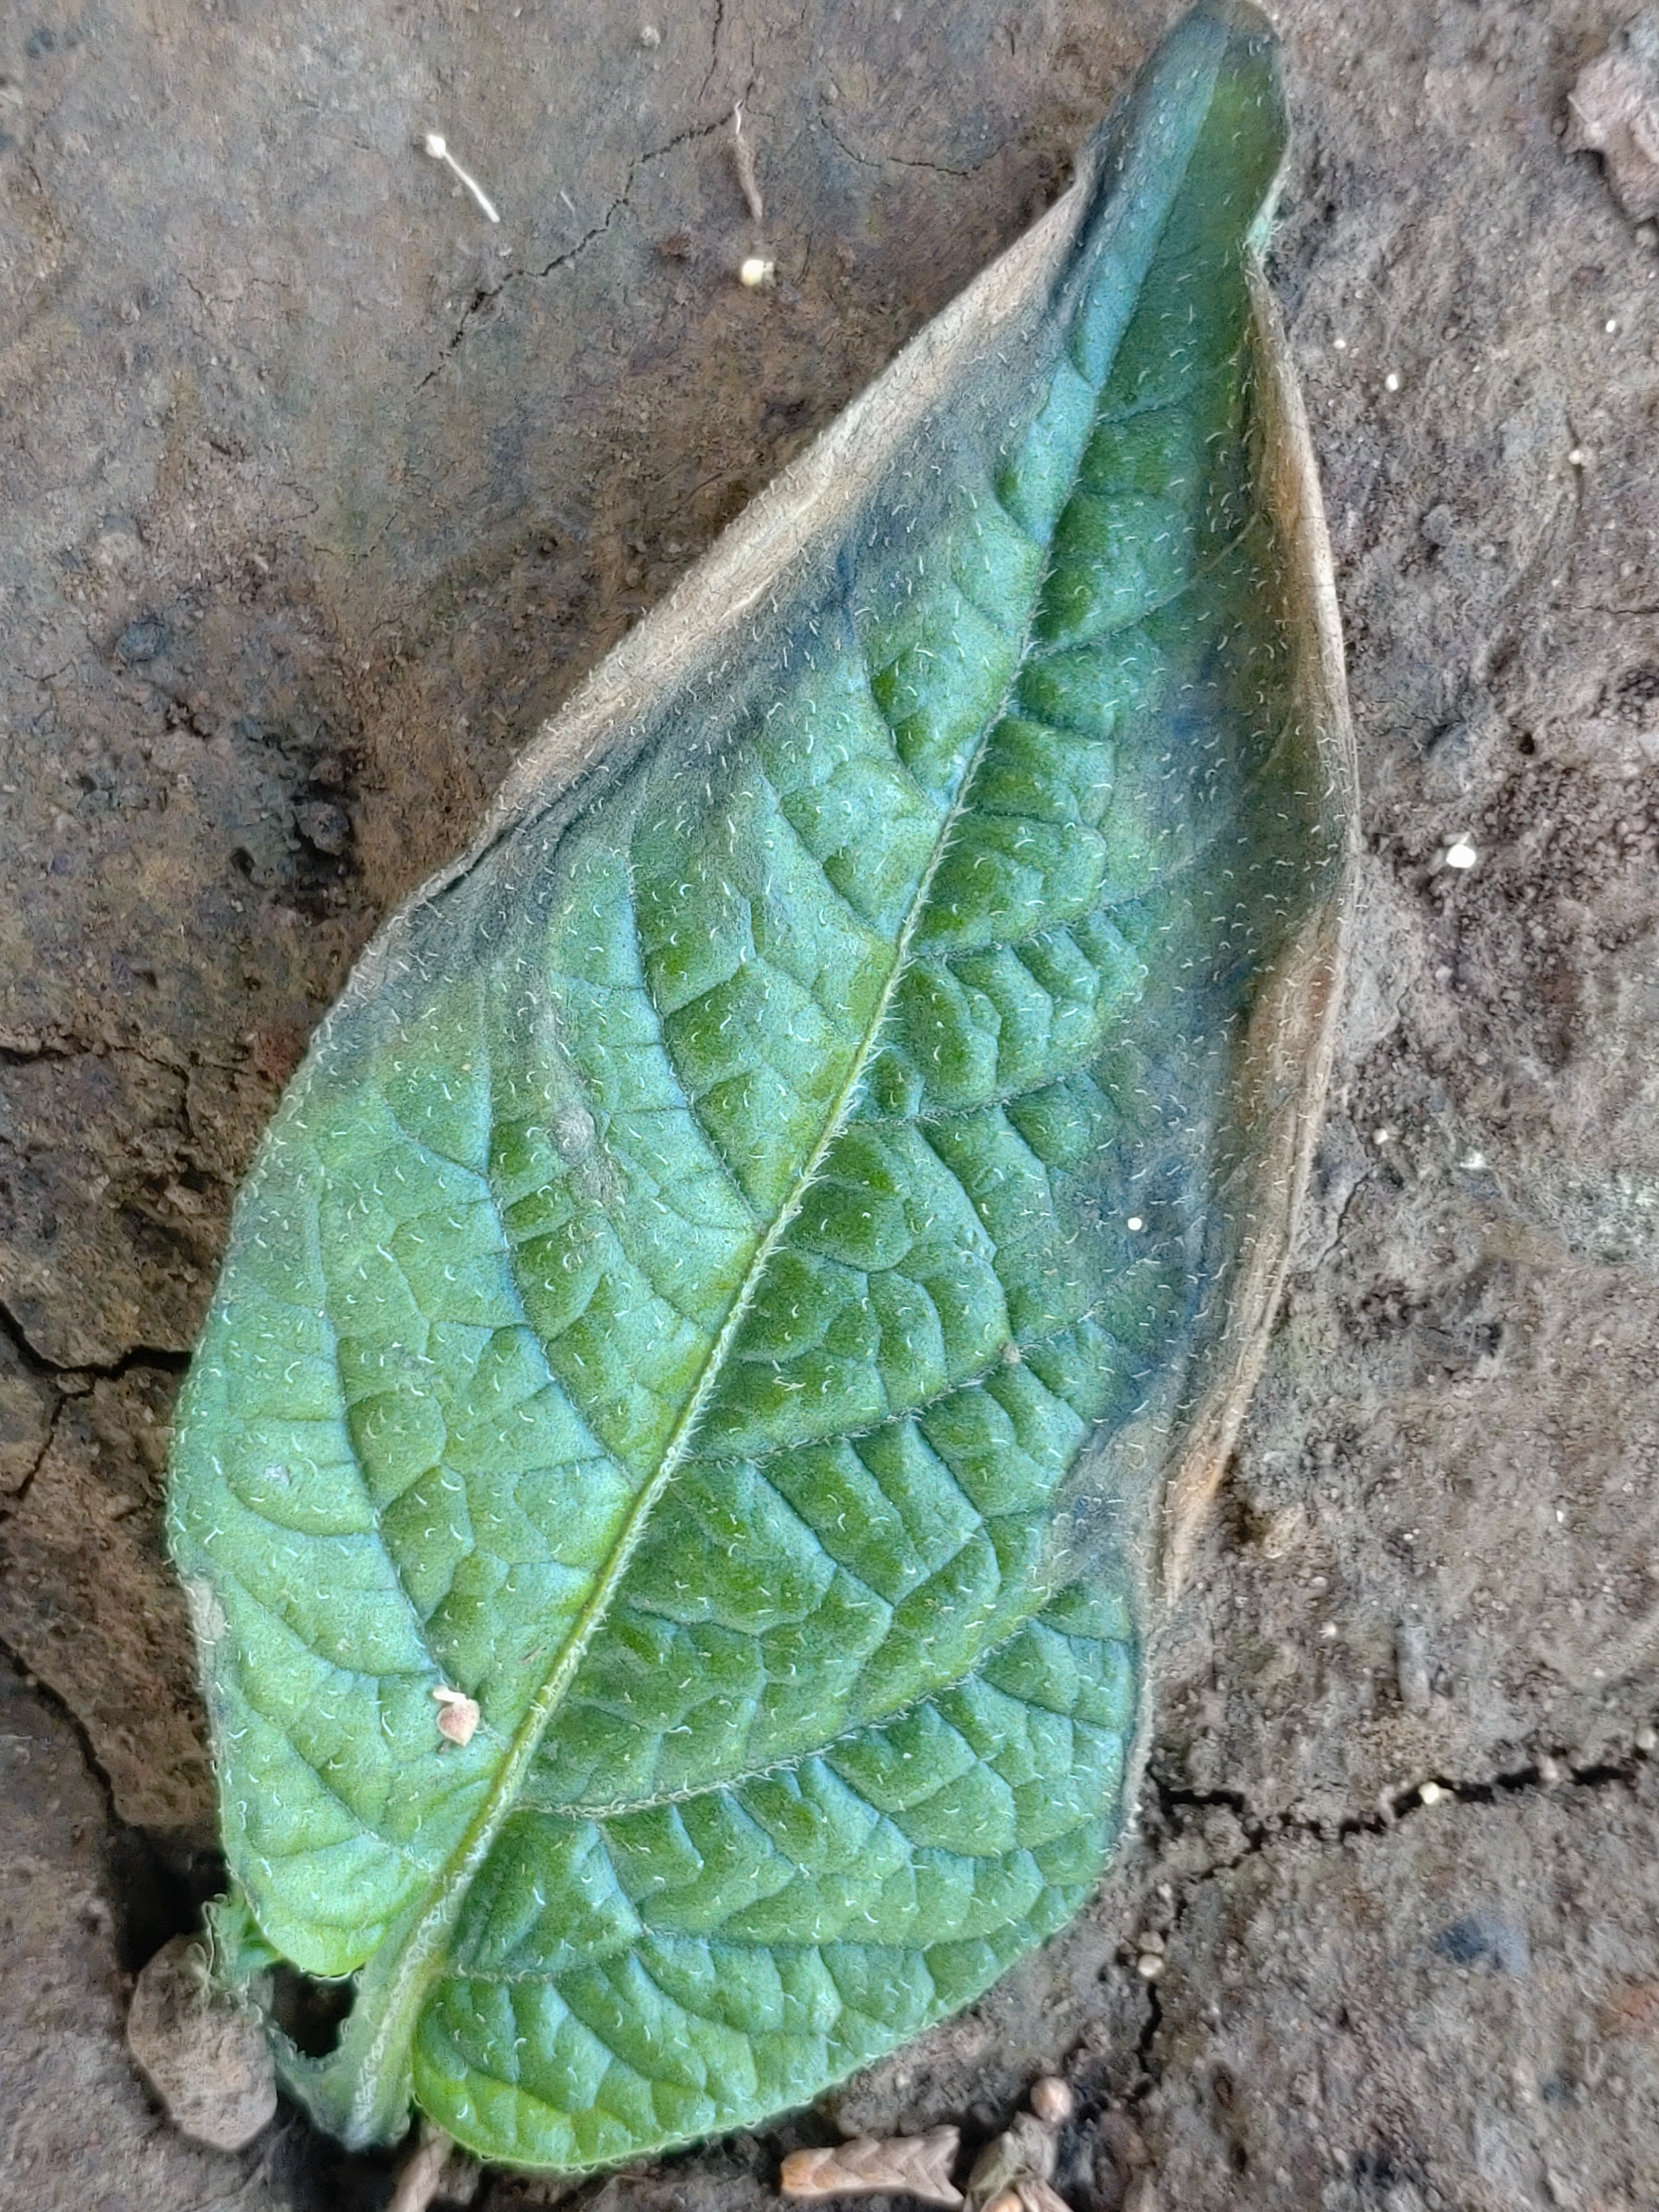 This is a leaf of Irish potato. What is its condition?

early blight
